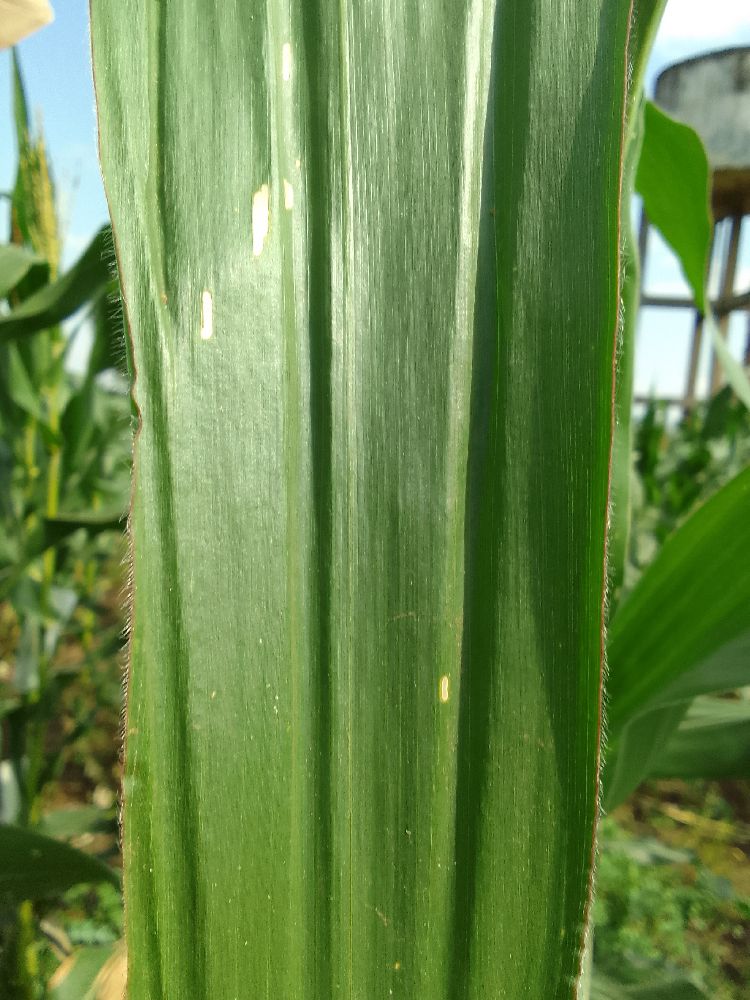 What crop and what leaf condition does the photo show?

maize, healthy
